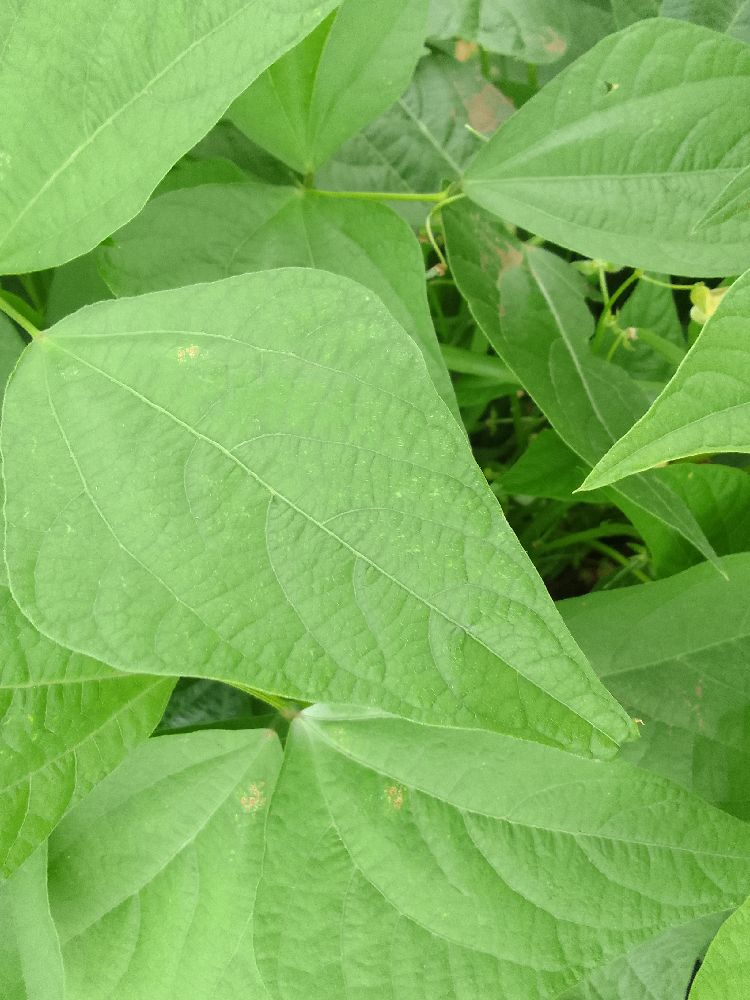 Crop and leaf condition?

common bean, healthy
